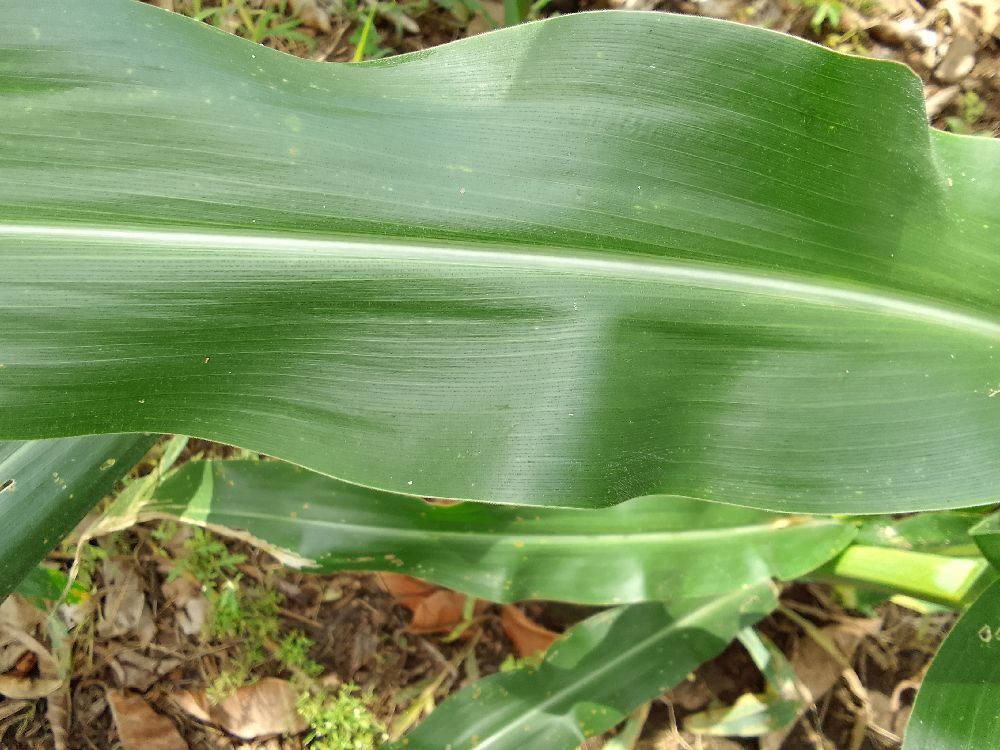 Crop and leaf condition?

maize, healthy
